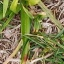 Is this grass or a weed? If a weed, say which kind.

grass
